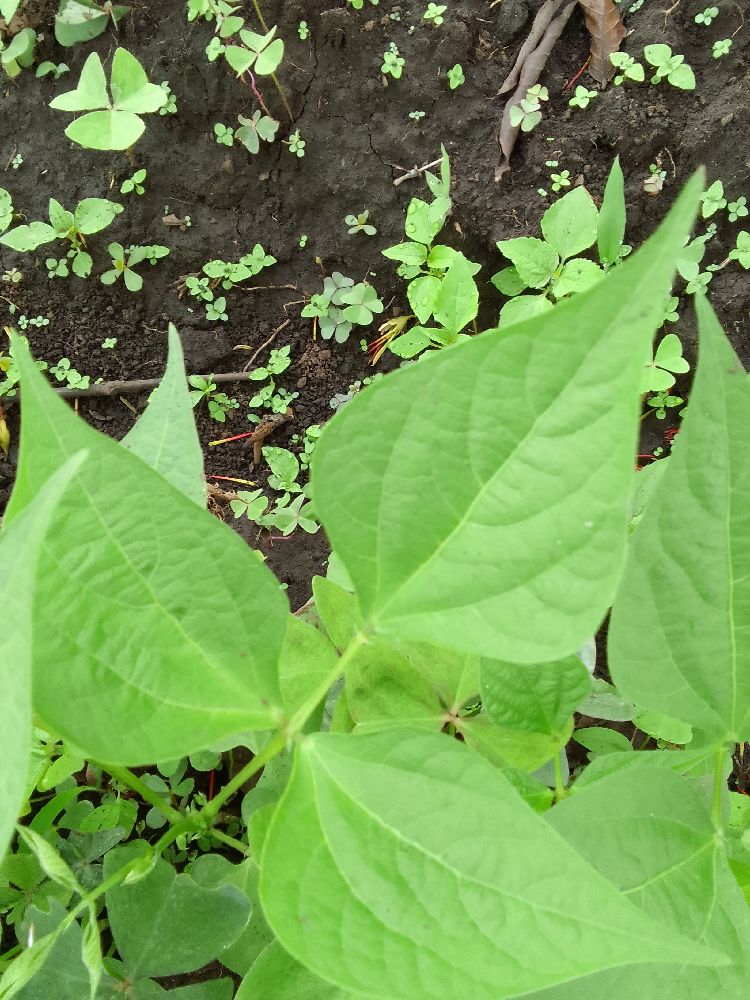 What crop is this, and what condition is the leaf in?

common bean, healthy
